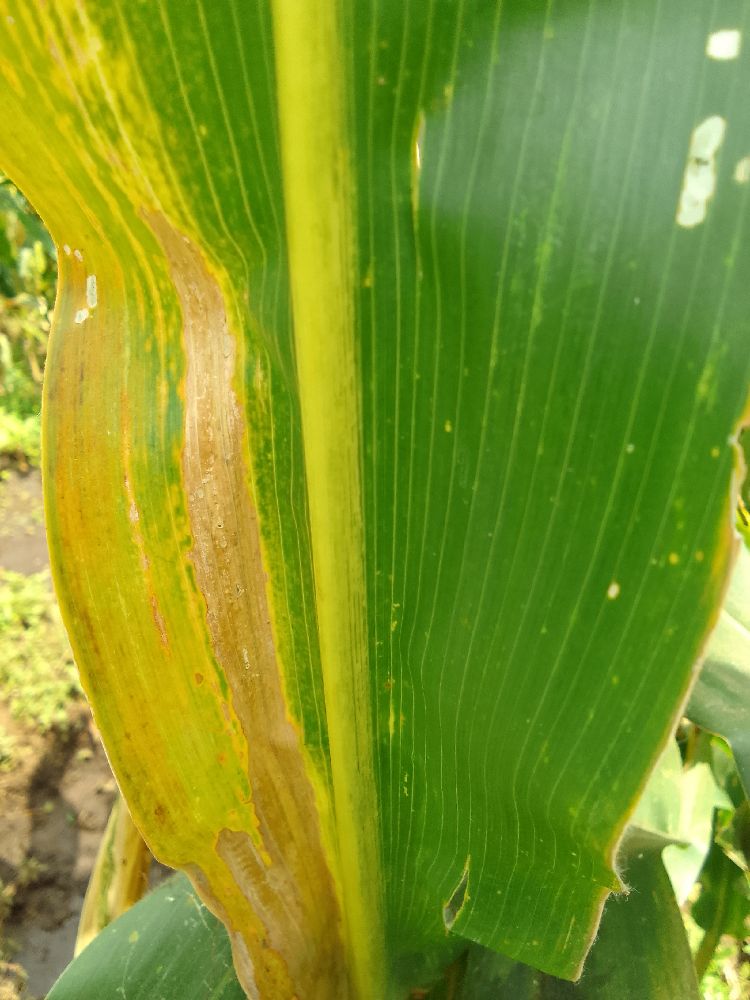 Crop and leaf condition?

maize, maize lethal necrosis
